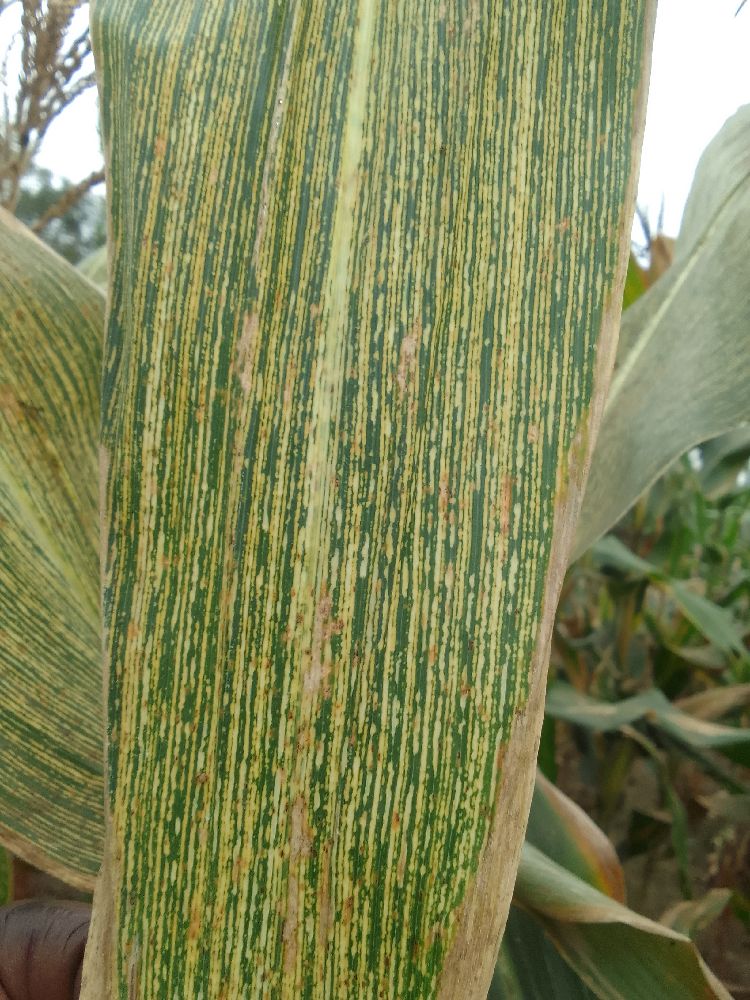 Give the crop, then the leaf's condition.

maize, maize streak virus
